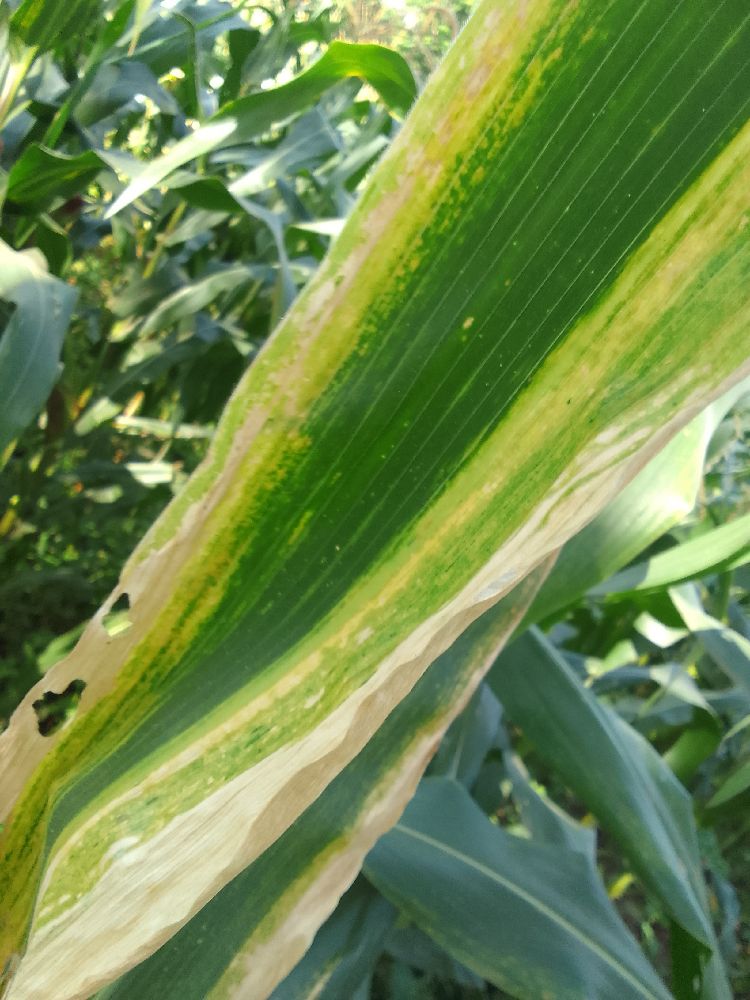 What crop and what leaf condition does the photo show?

maize, maize lethal necrosis
